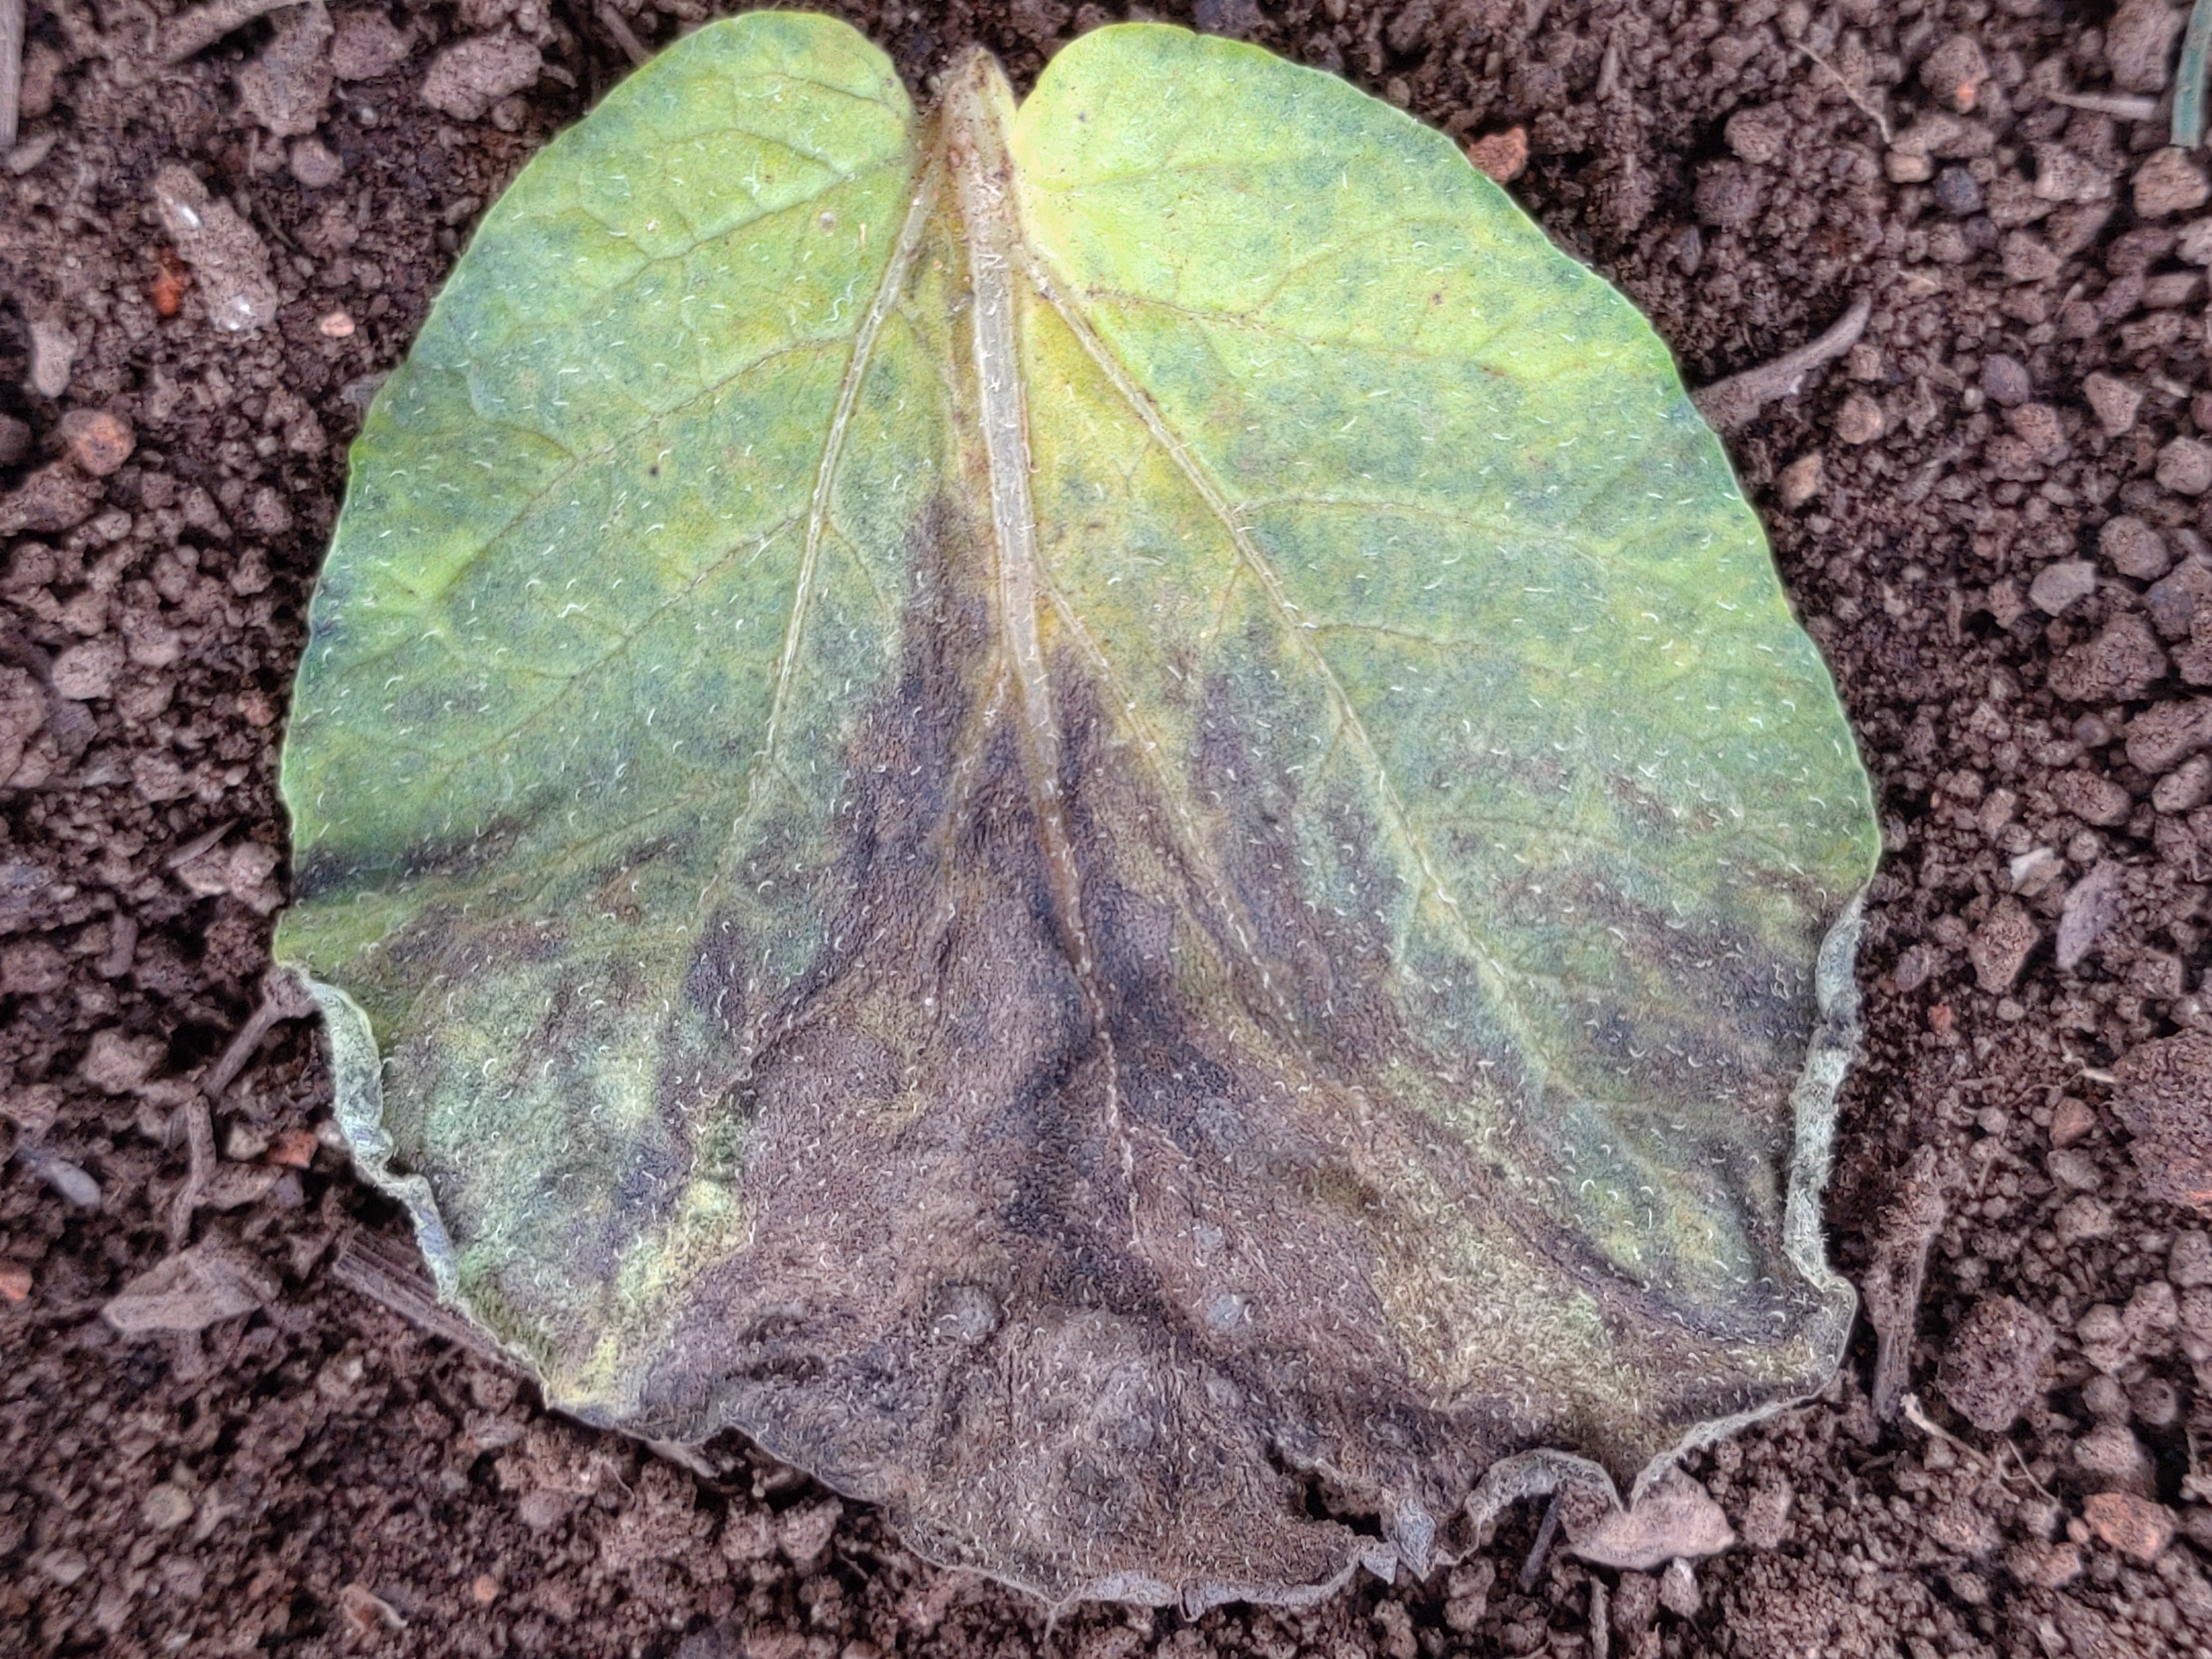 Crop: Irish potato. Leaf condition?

late blight
